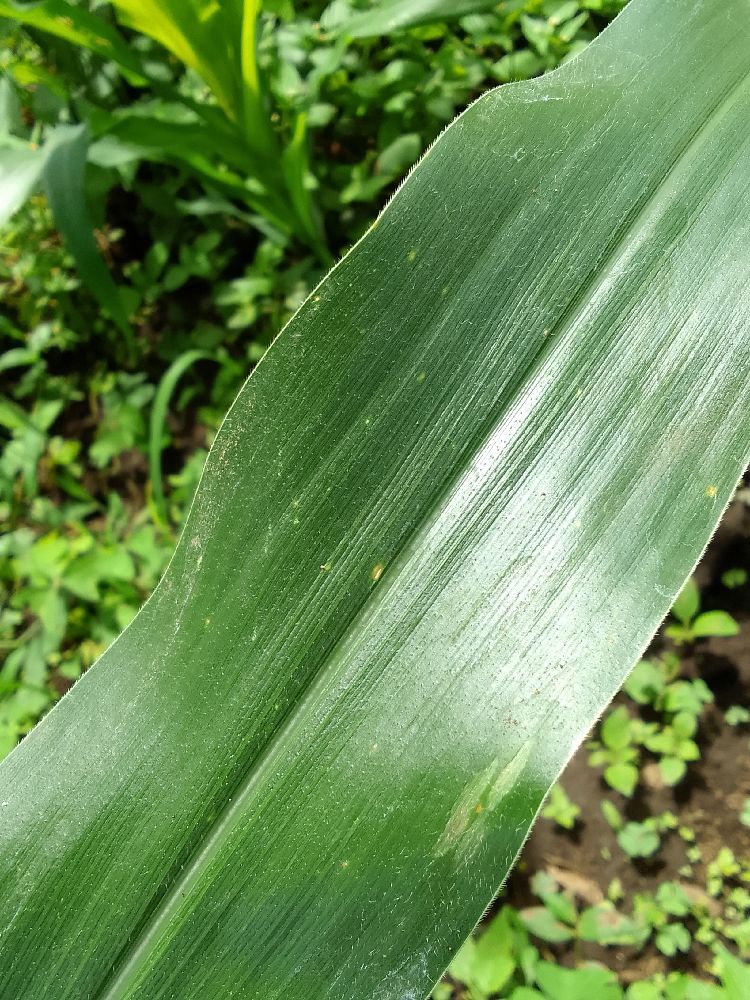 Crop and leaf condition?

maize, healthy
